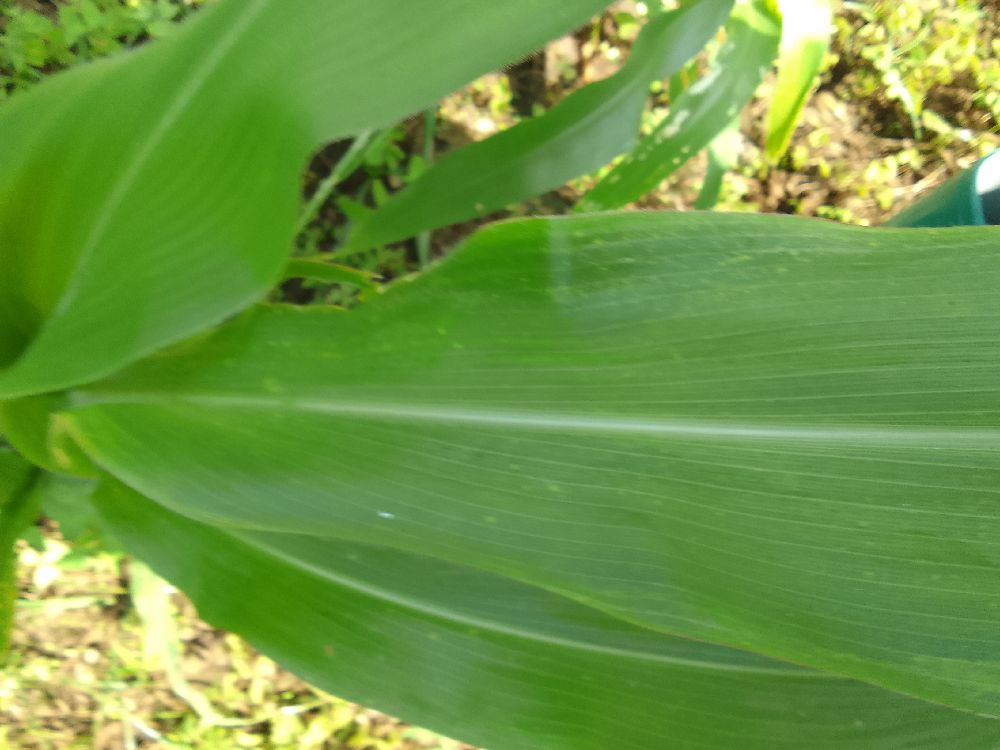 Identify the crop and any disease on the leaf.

maize, healthy
